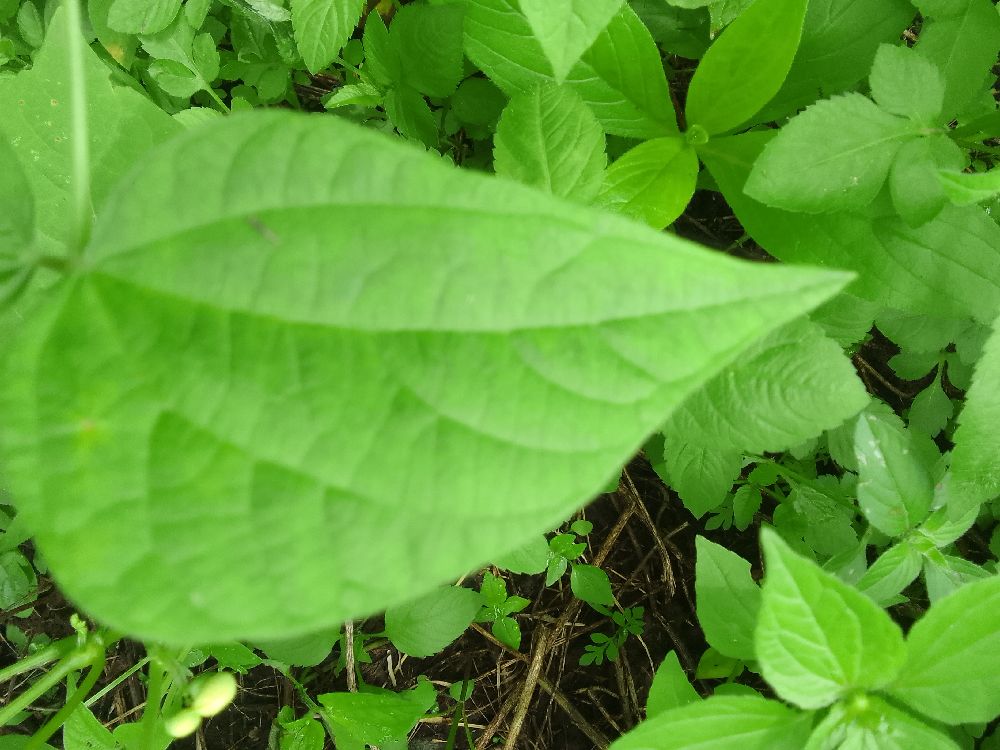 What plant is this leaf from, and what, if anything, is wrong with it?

common bean, healthy
